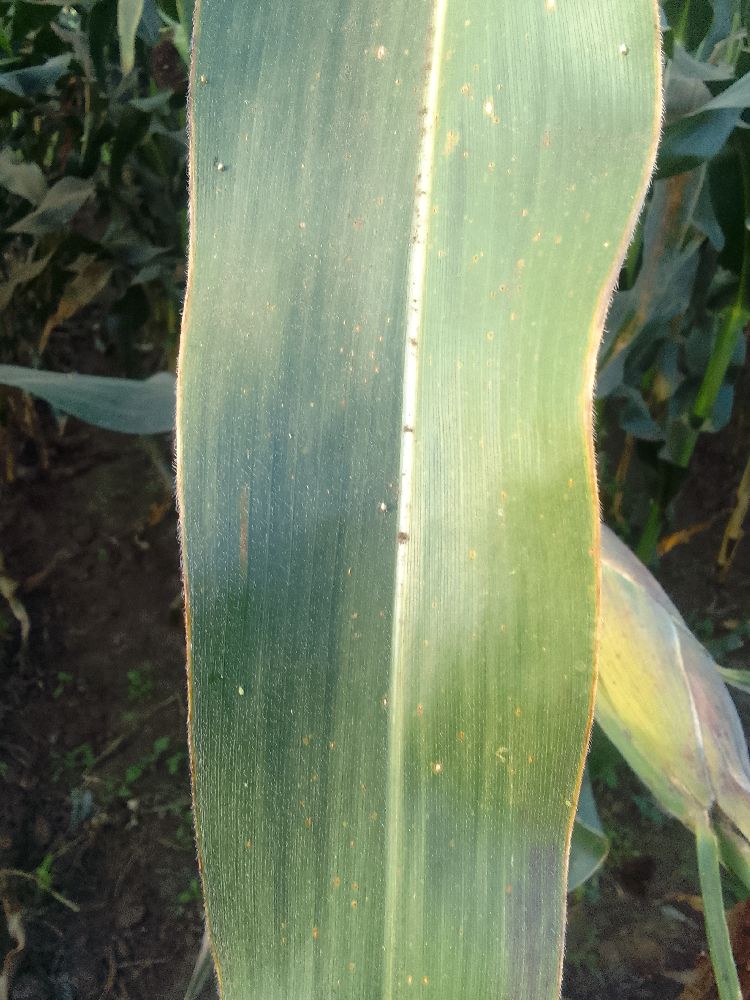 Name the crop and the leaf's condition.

maize, healthy
